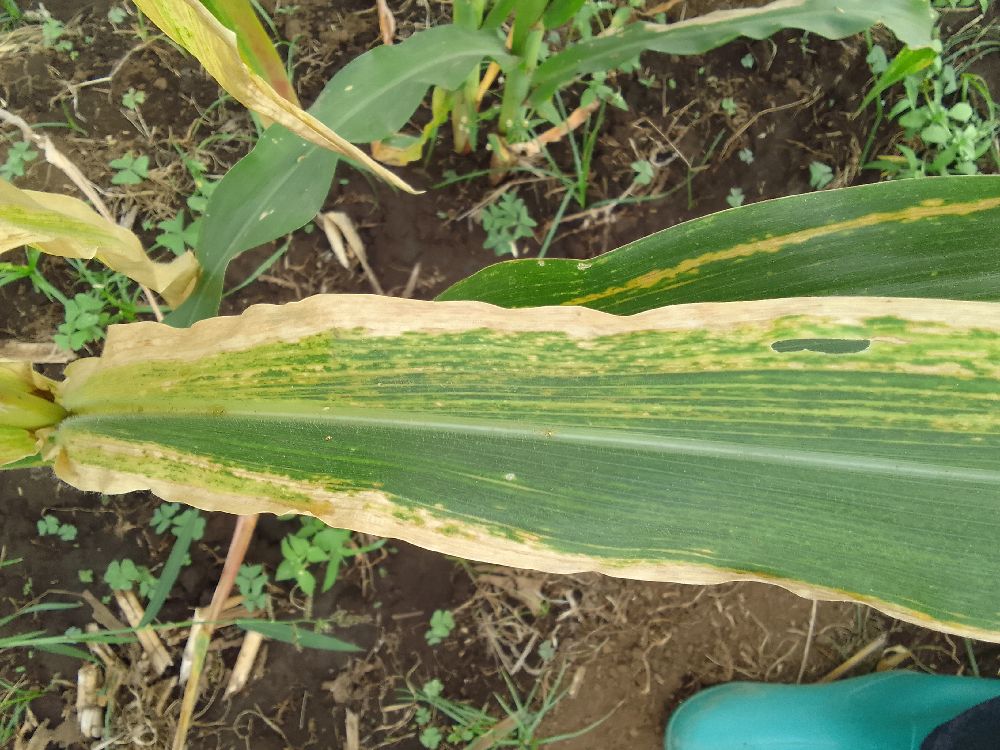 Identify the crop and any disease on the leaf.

maize, maize lethal necrosis
